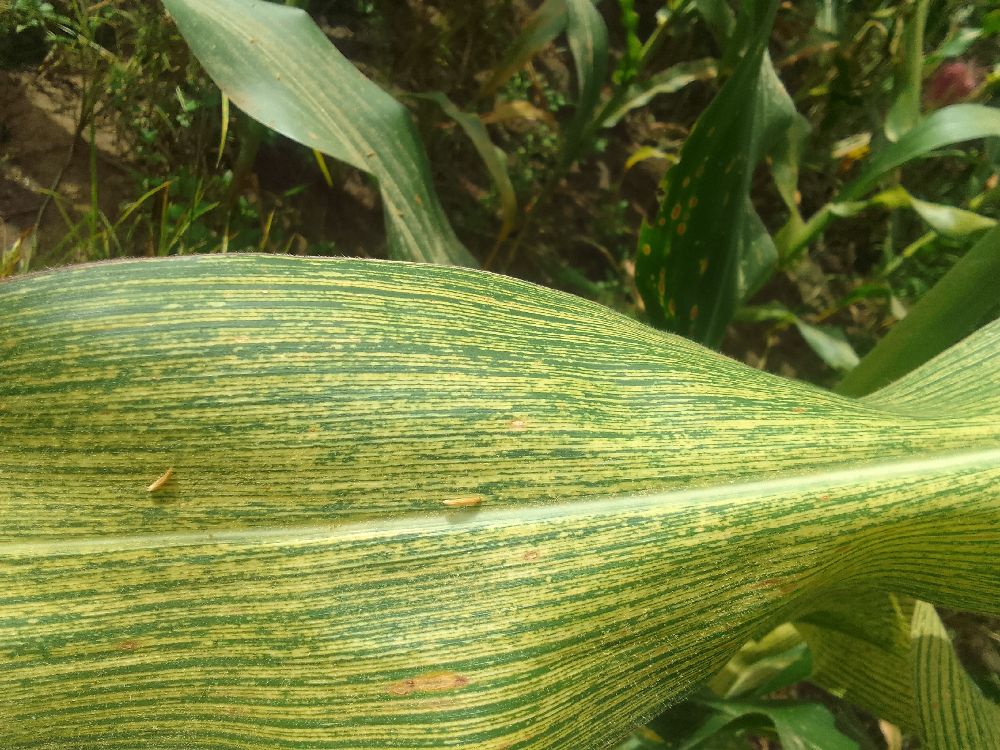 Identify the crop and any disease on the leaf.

maize, maize streak virus
